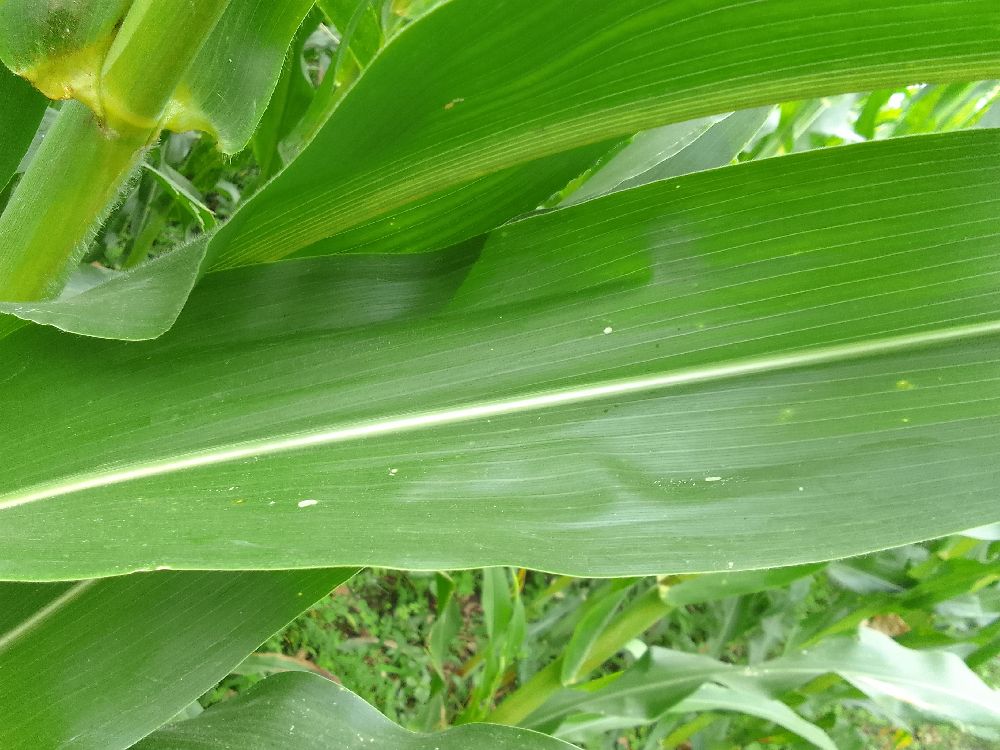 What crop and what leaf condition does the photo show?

maize, healthy
